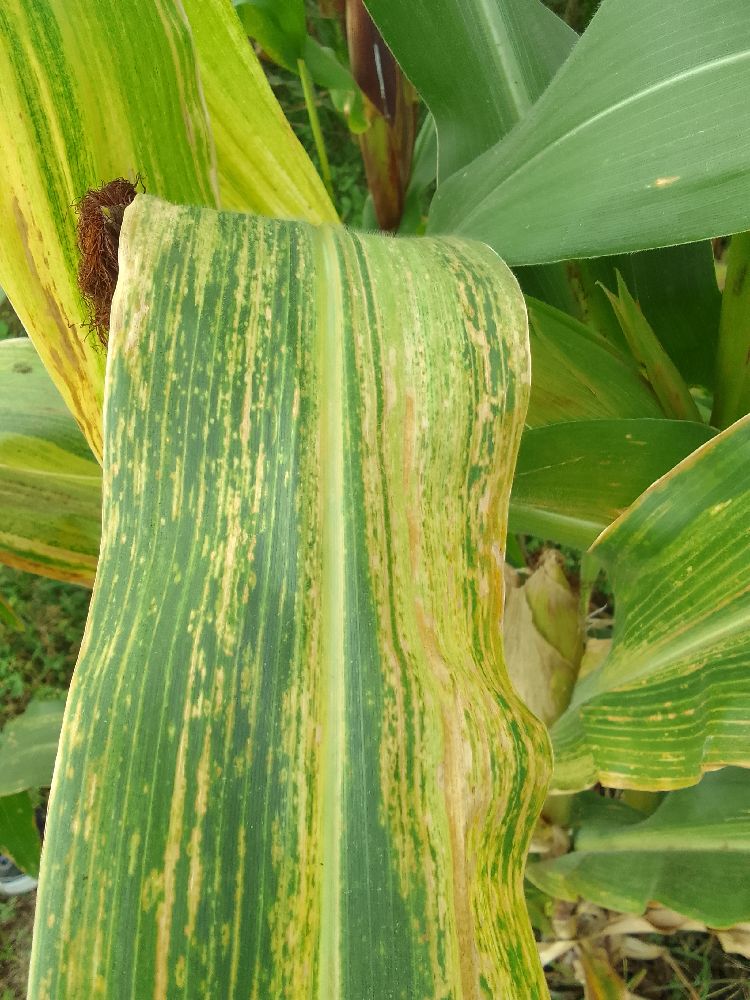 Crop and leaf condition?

maize, maize lethal necrosis
